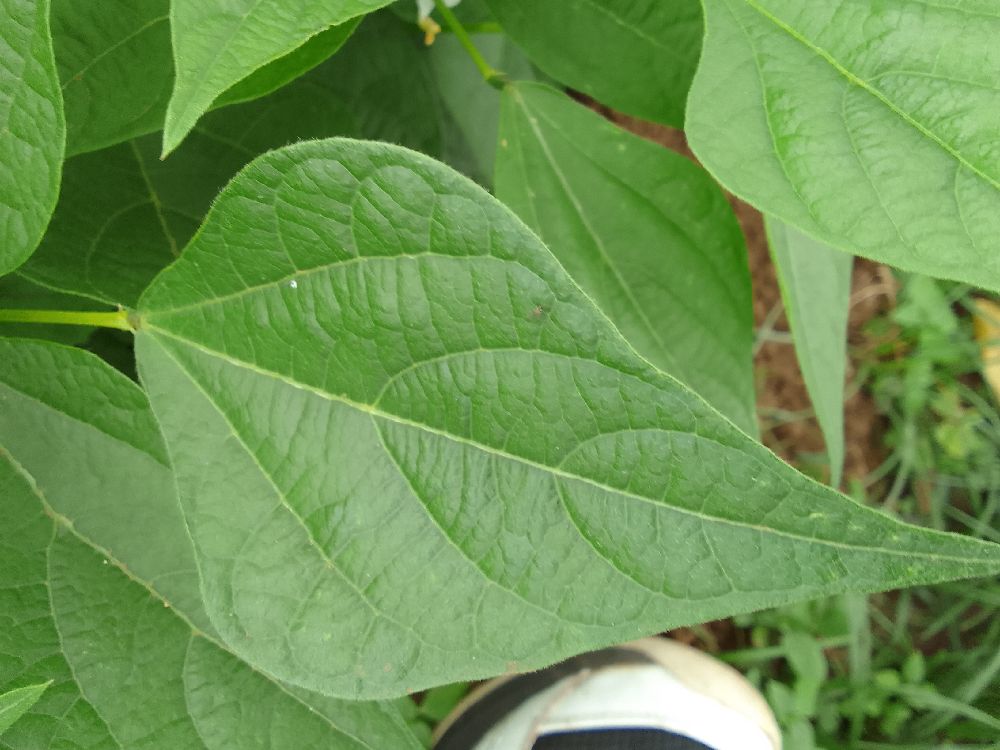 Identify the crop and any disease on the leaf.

common bean, healthy
